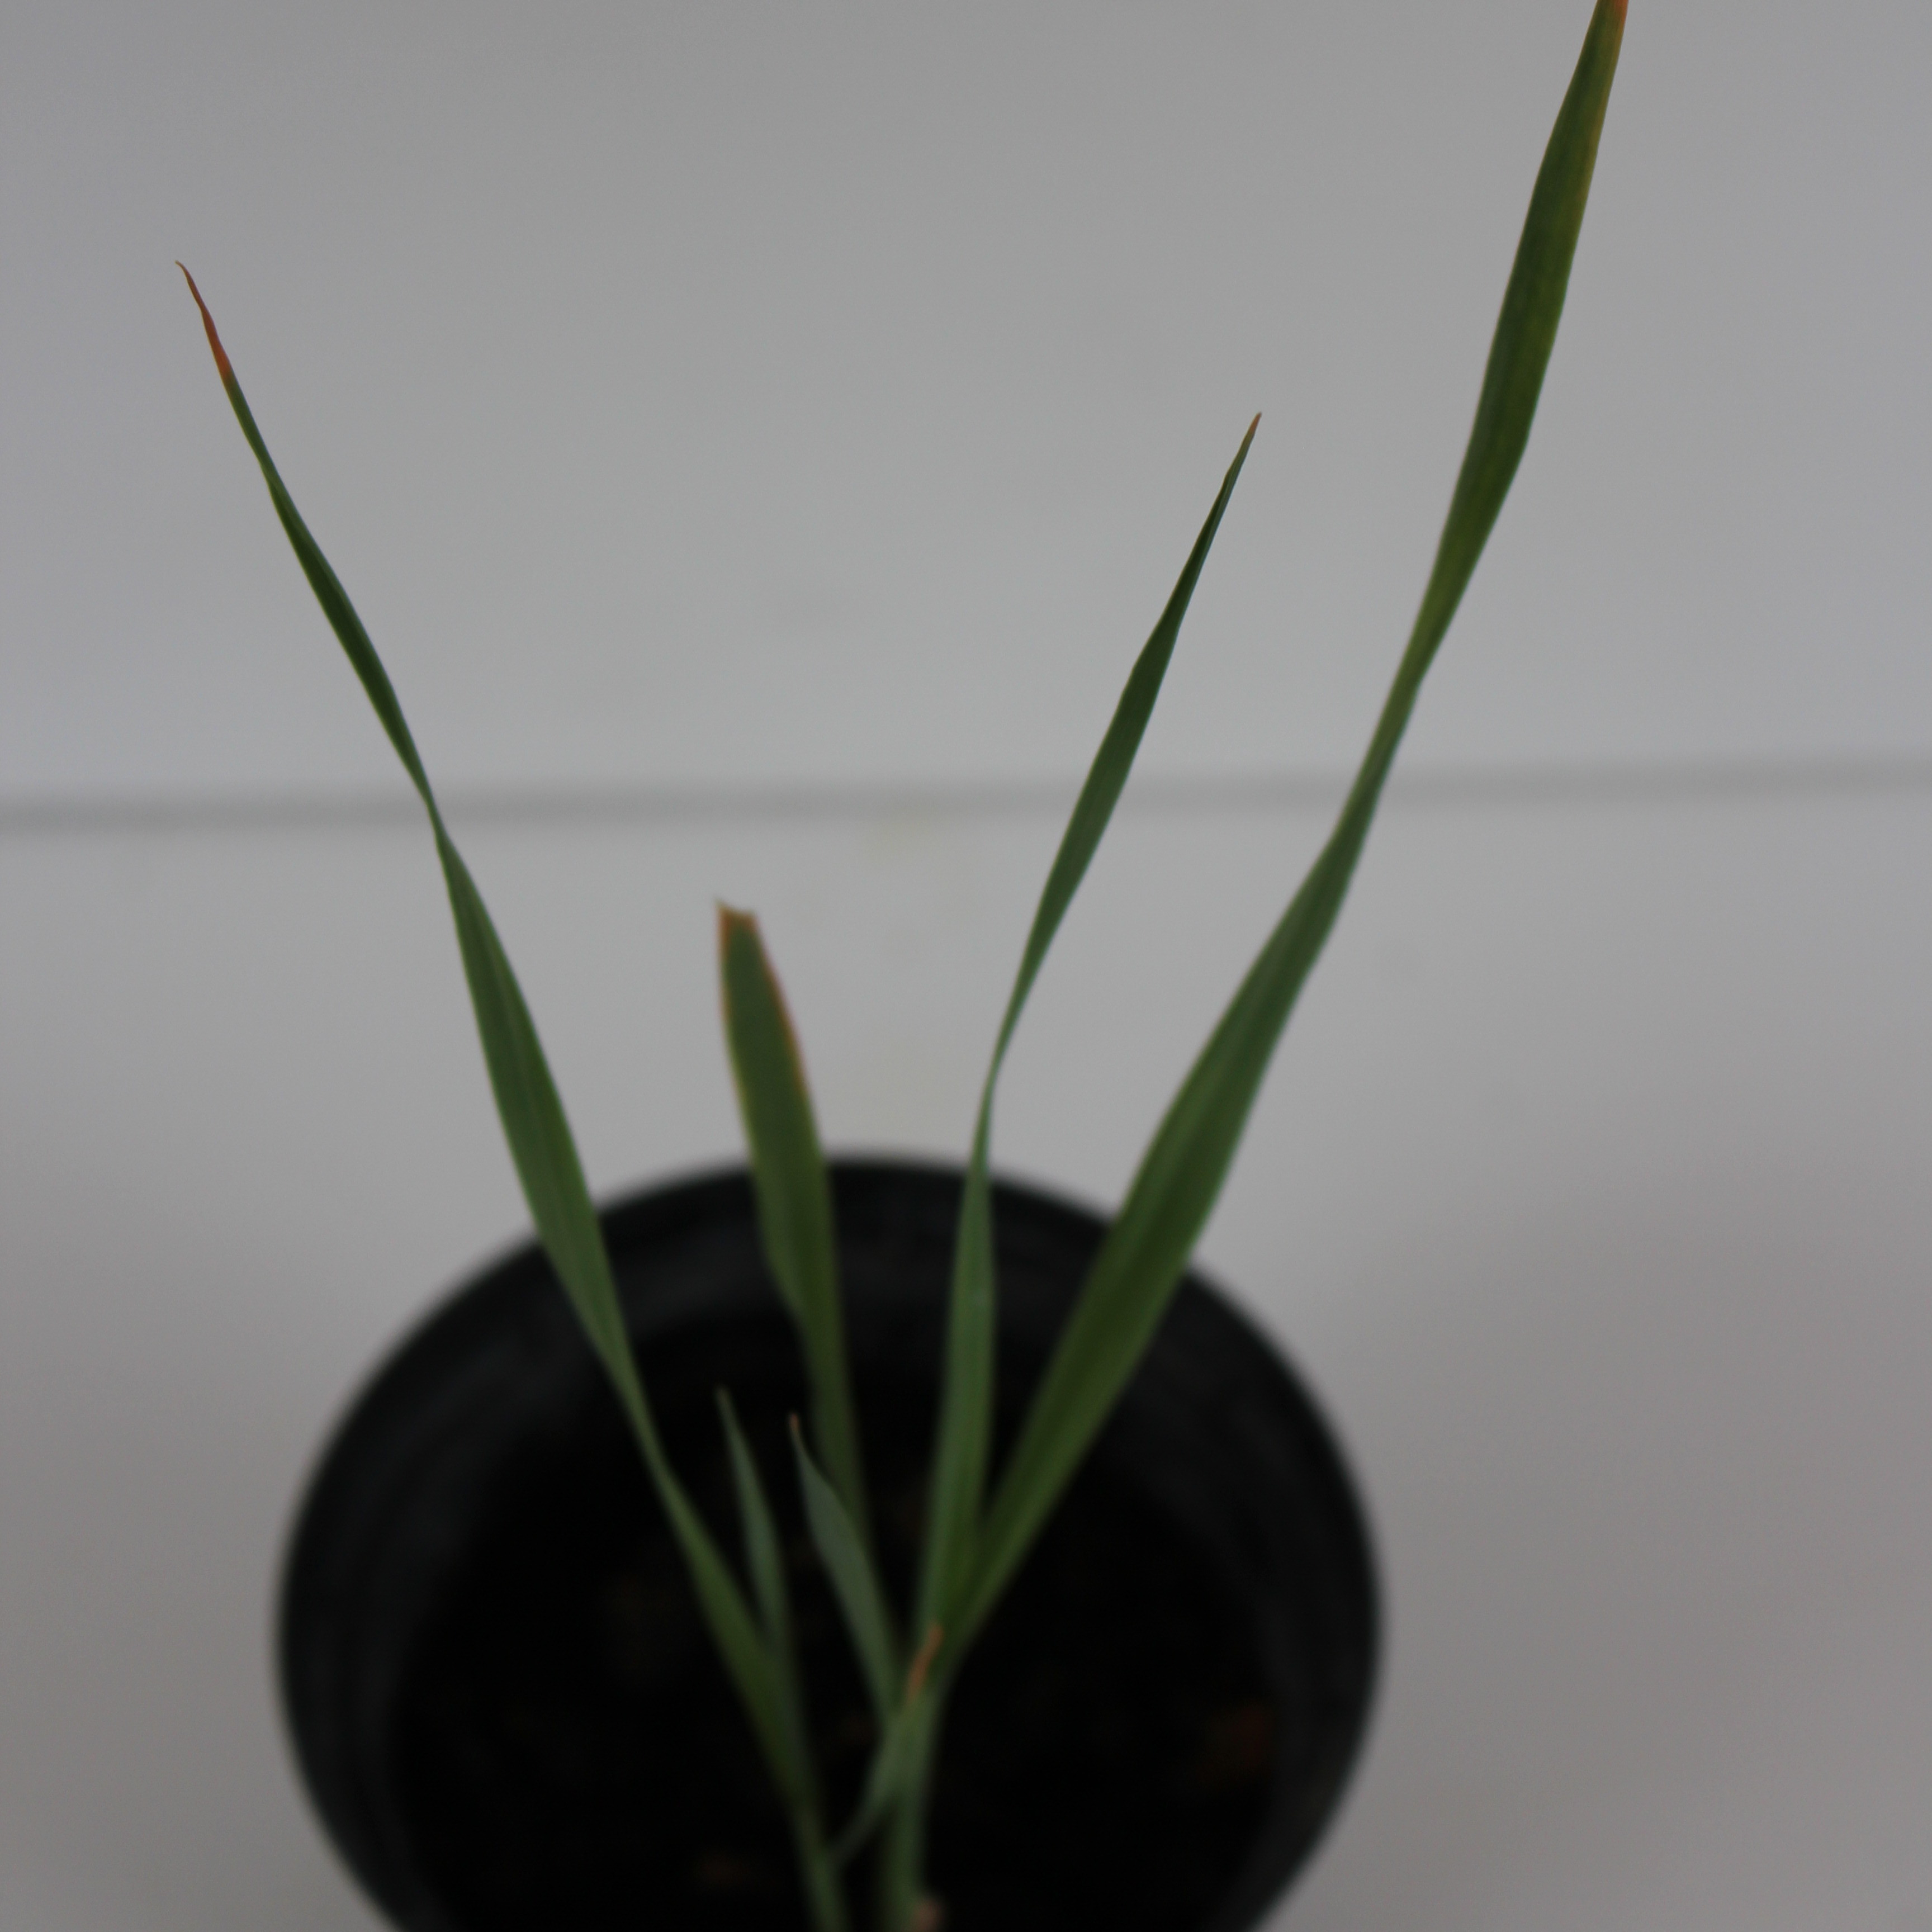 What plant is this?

Avena sterilis
